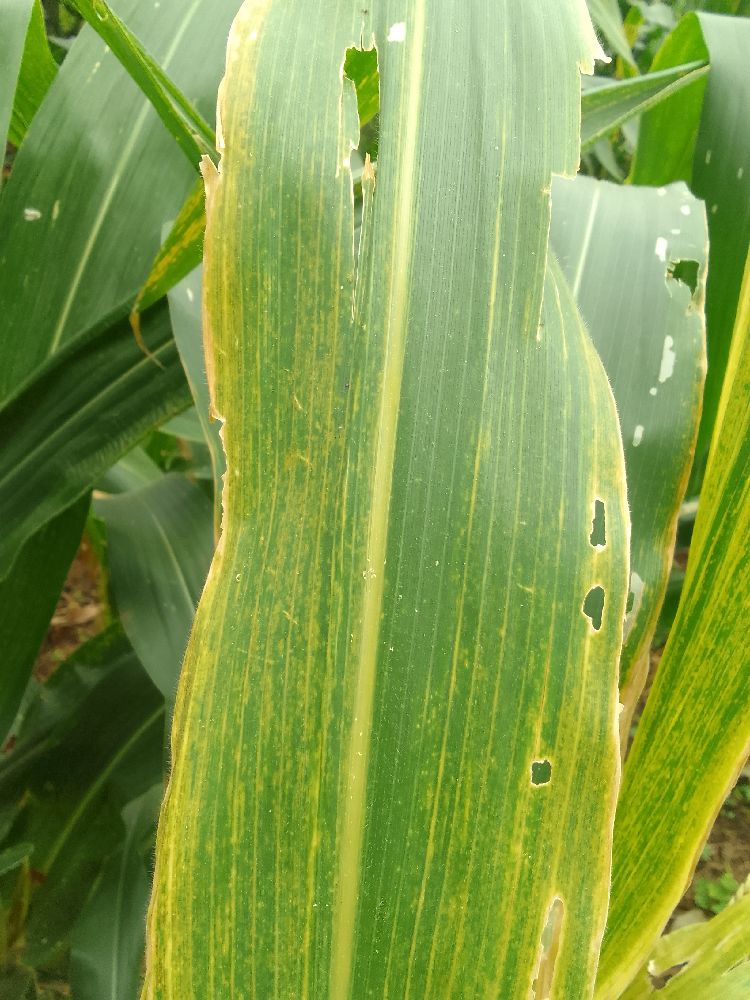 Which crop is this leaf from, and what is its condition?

maize, maize lethal necrosis
